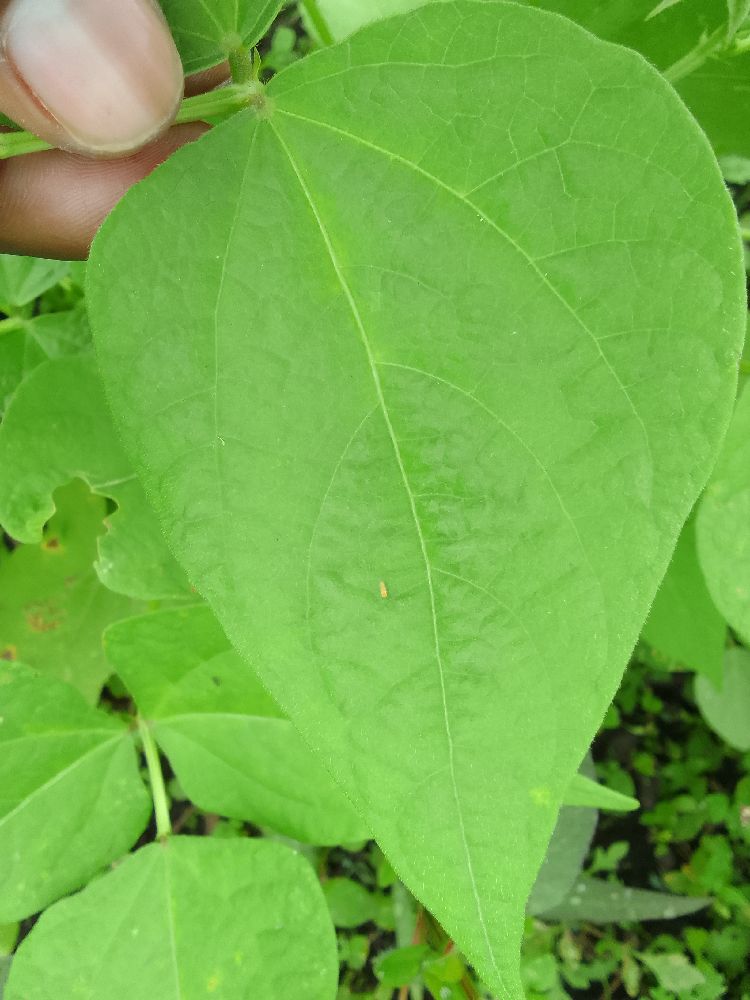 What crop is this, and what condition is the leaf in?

common bean, healthy
